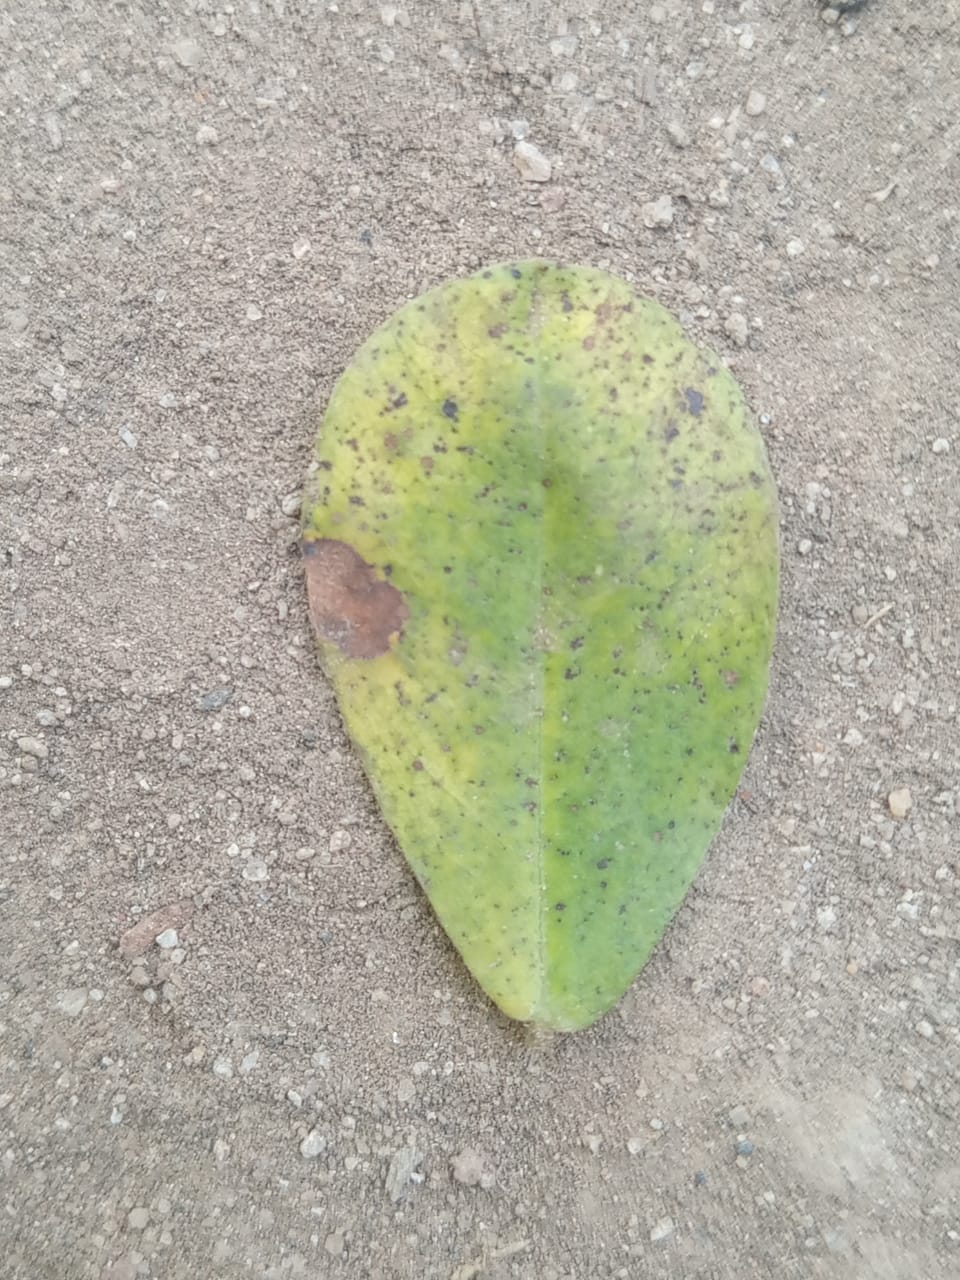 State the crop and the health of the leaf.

peanut, phoma arachidicola
